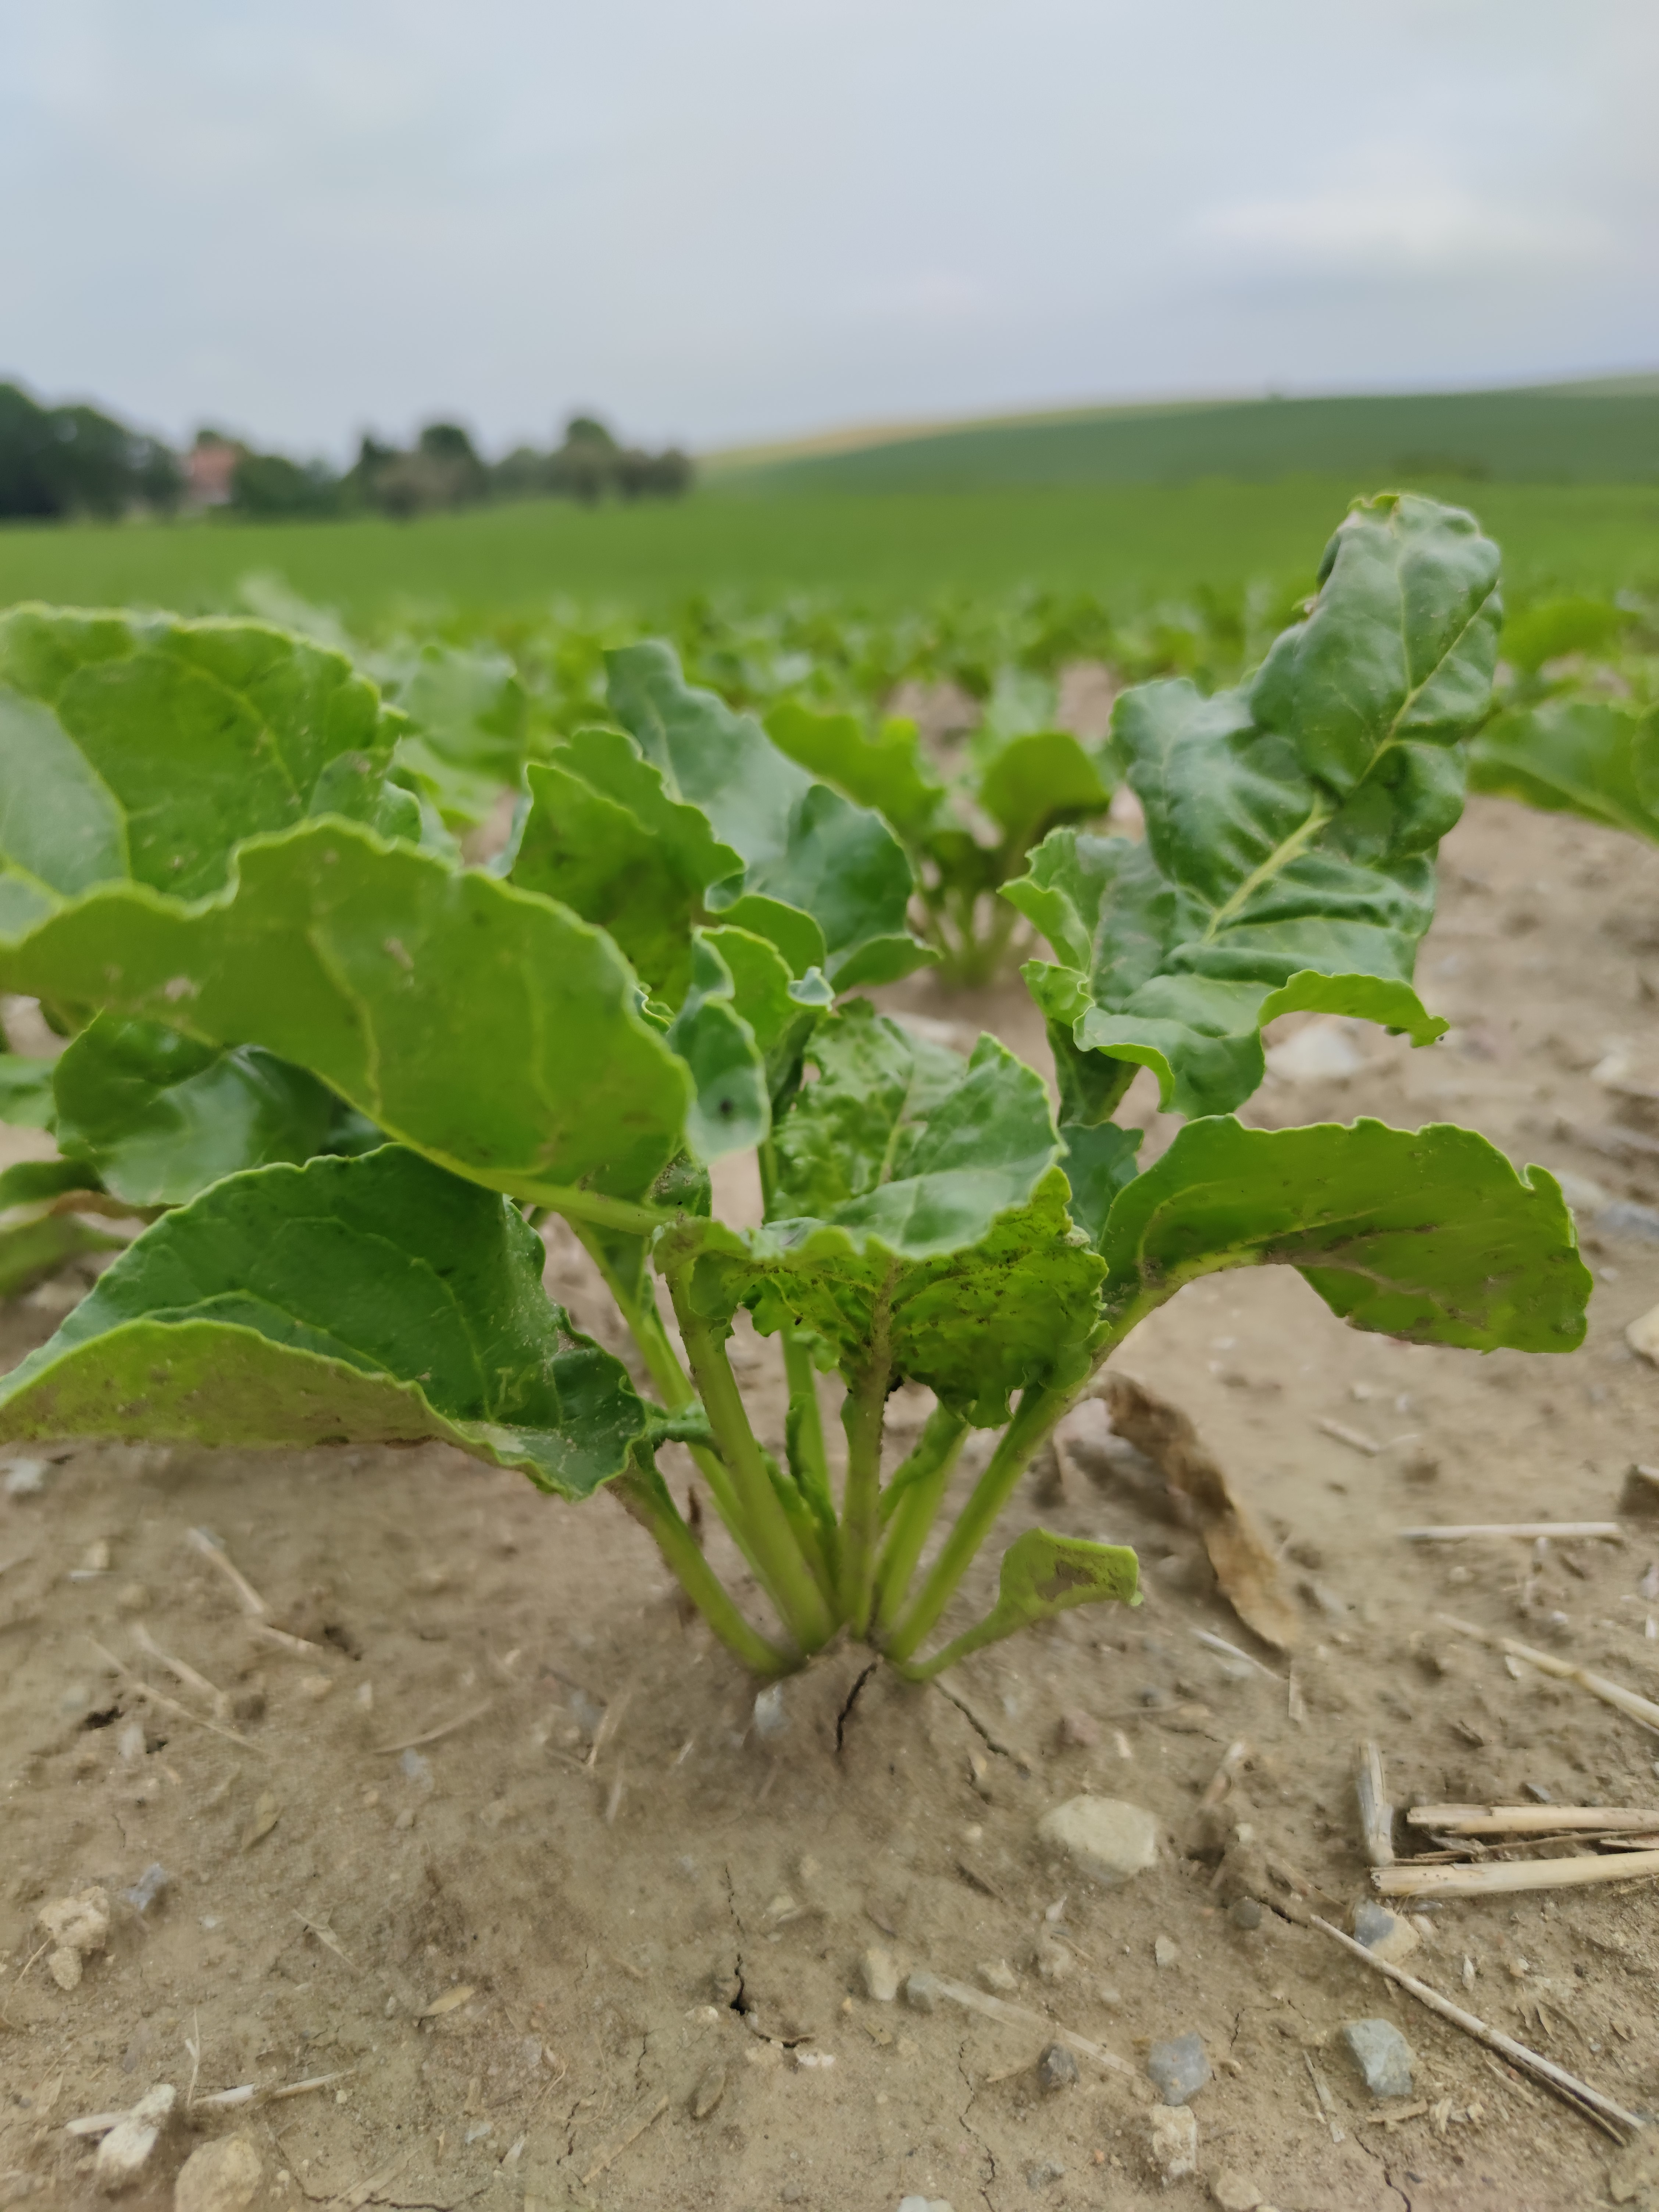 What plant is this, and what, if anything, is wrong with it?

beet, unaffected
